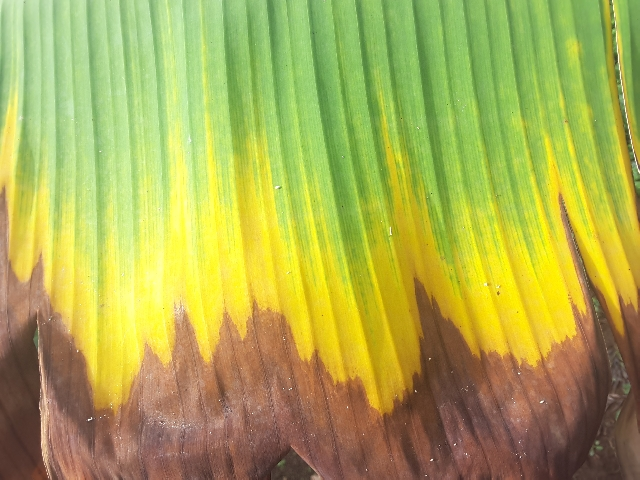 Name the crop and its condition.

banana, fusarium wilt race 1
